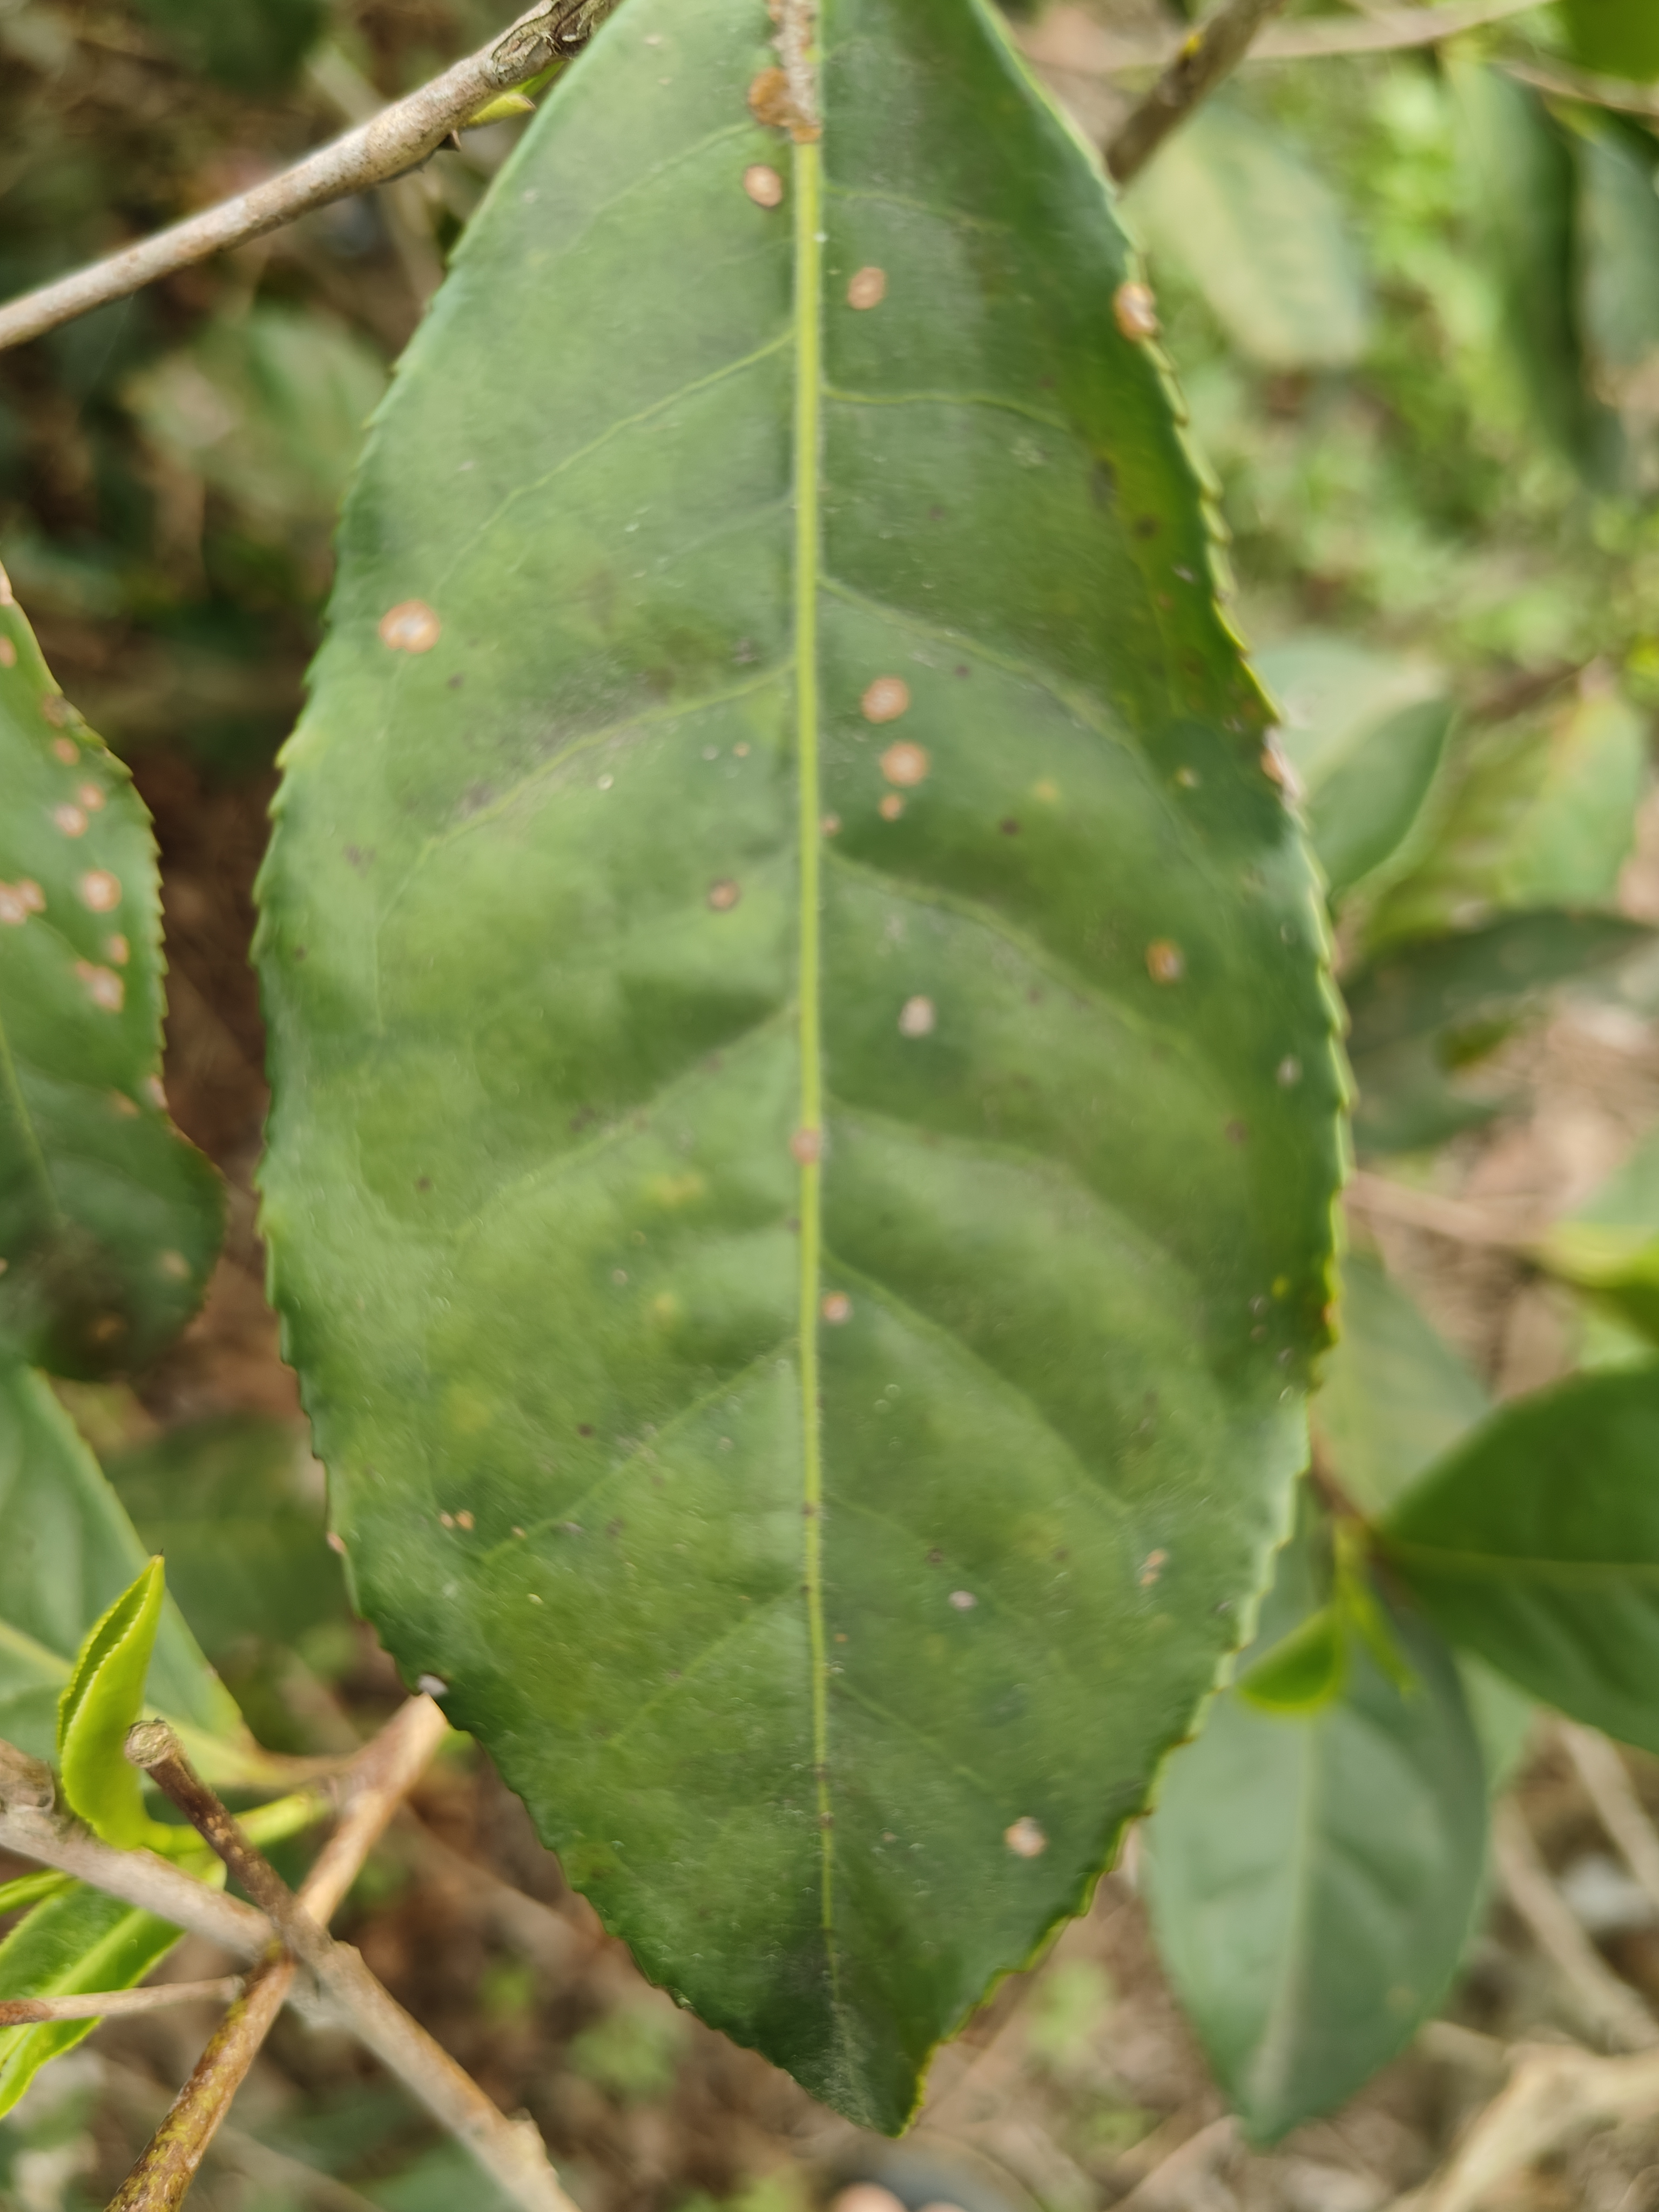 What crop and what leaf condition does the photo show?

tea, red rust
